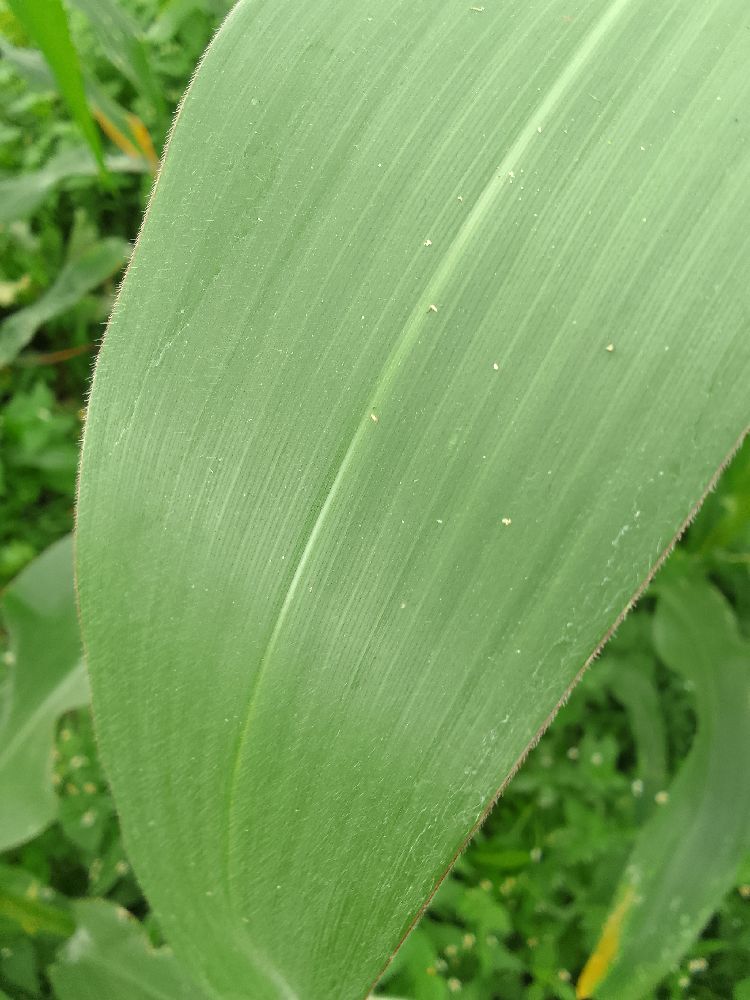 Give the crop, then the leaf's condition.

maize, healthy
